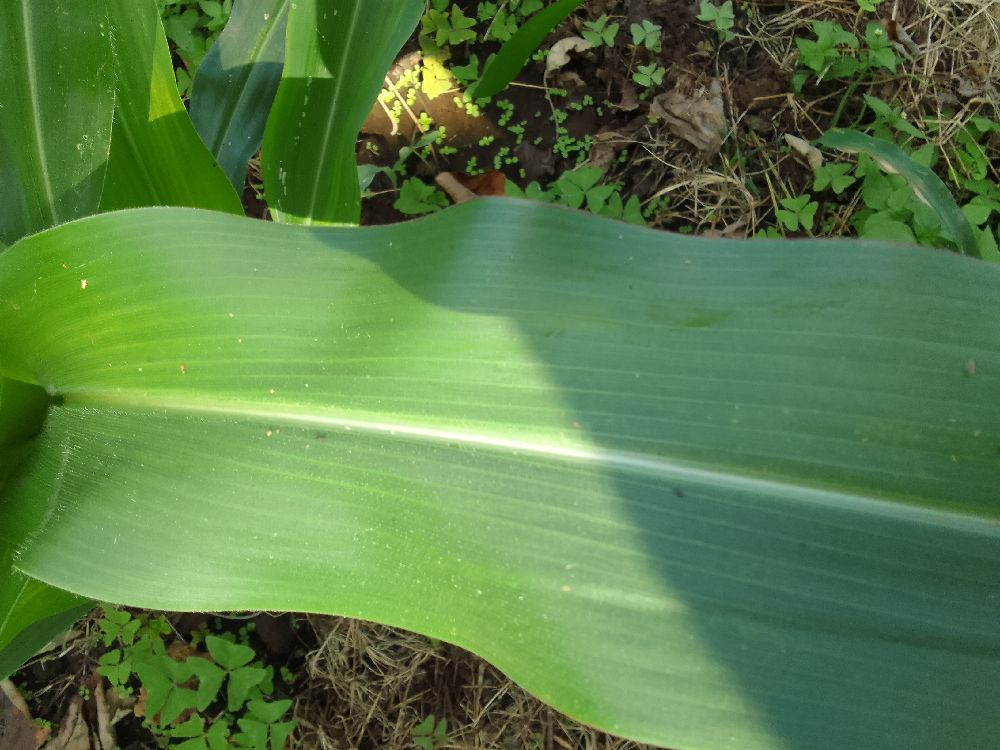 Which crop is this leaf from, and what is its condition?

maize, healthy
